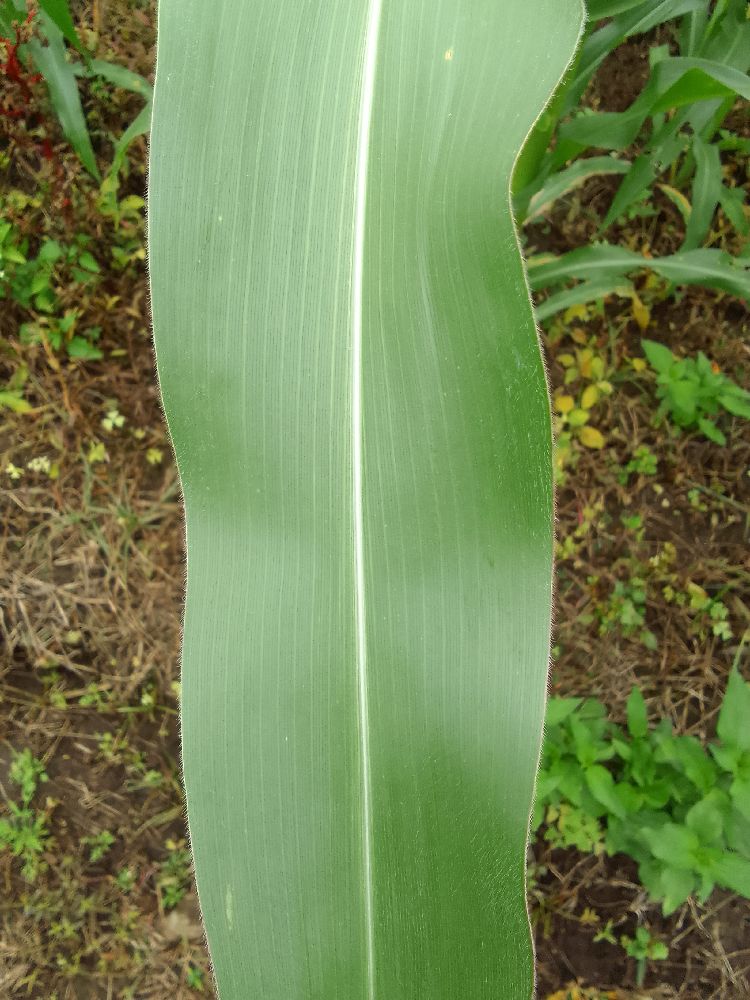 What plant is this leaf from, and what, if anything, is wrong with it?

maize, healthy
